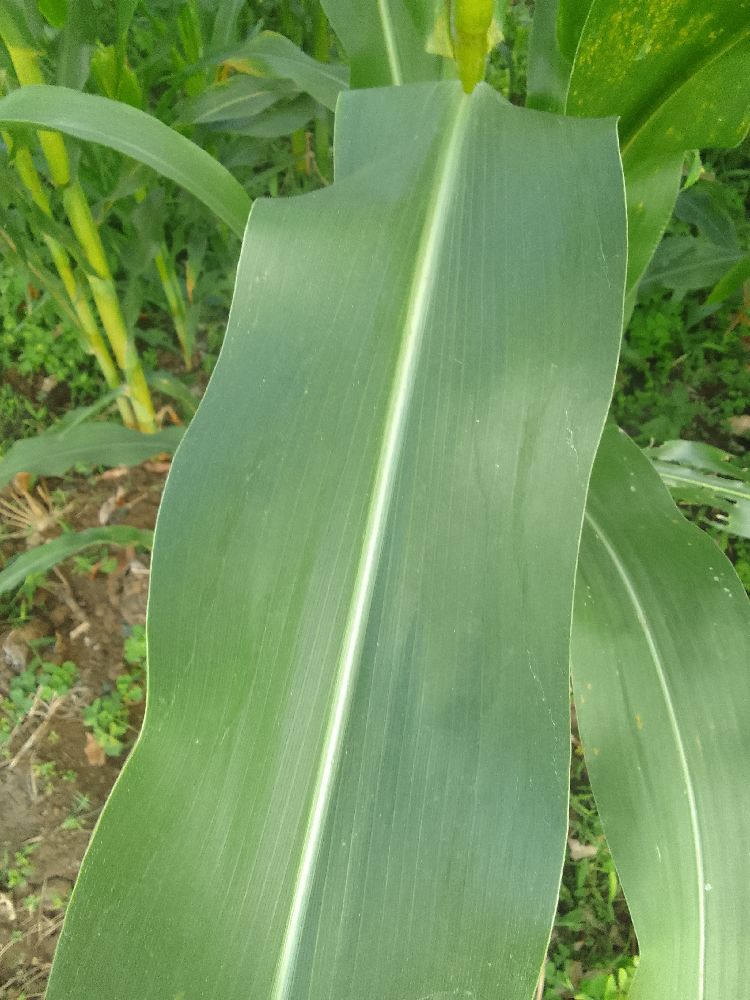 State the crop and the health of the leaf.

maize, healthy
